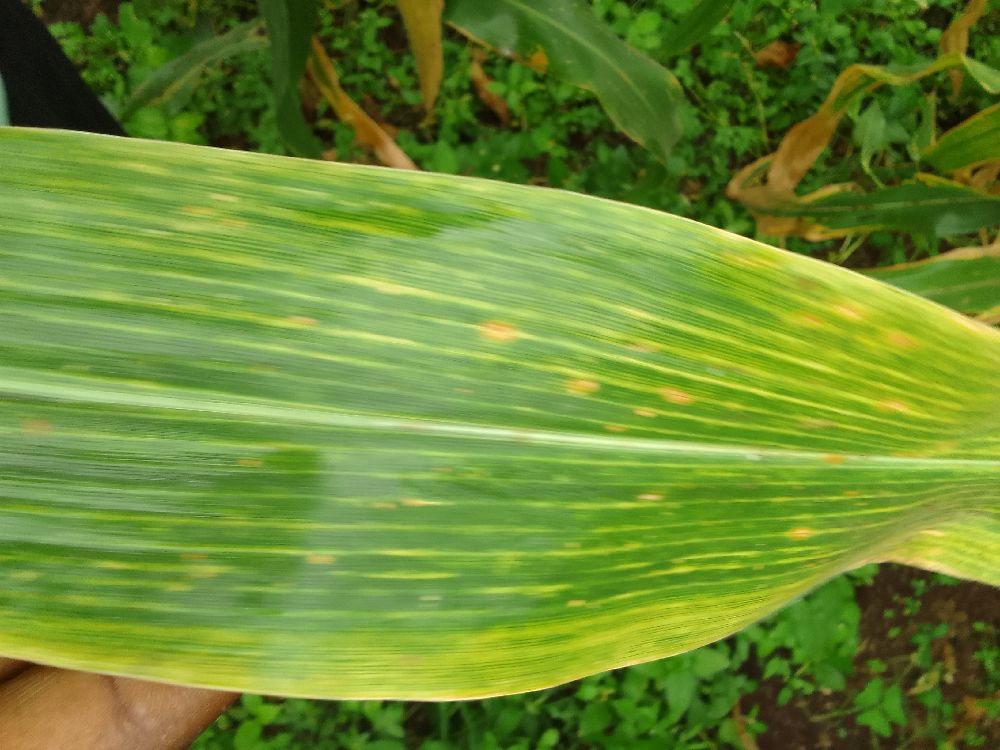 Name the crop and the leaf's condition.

maize, maize lethal necrosis
